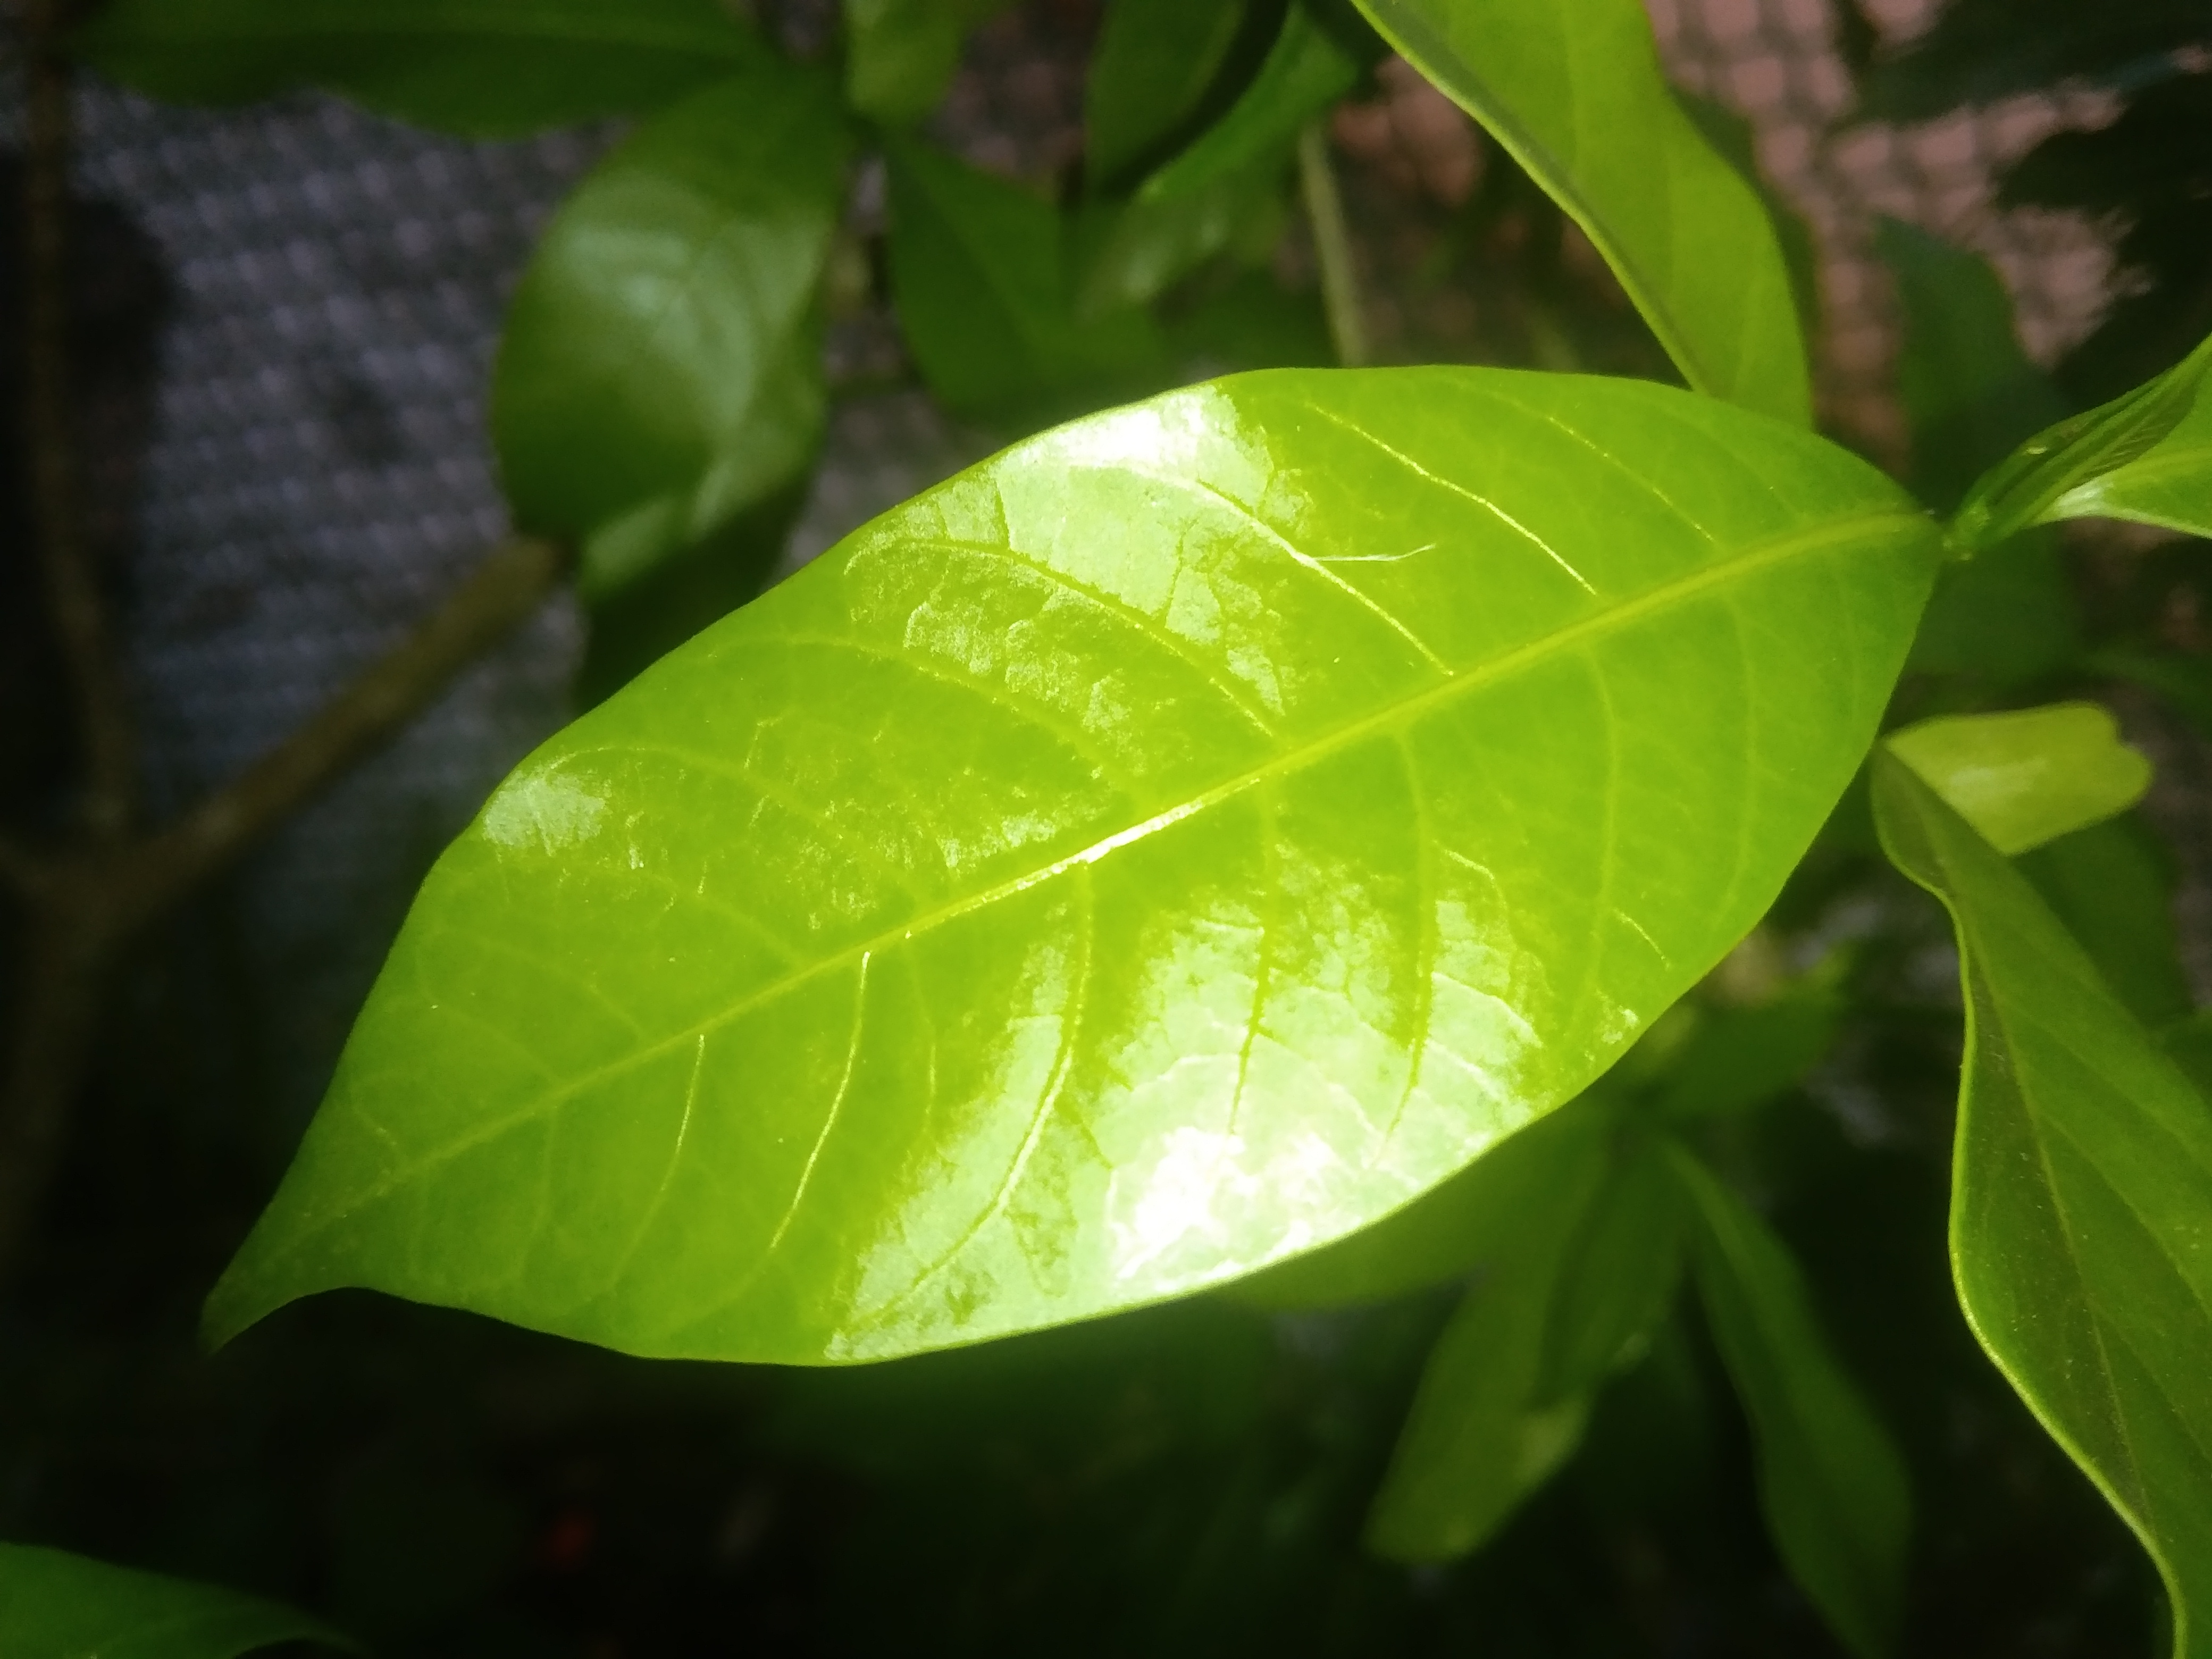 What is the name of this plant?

togor
